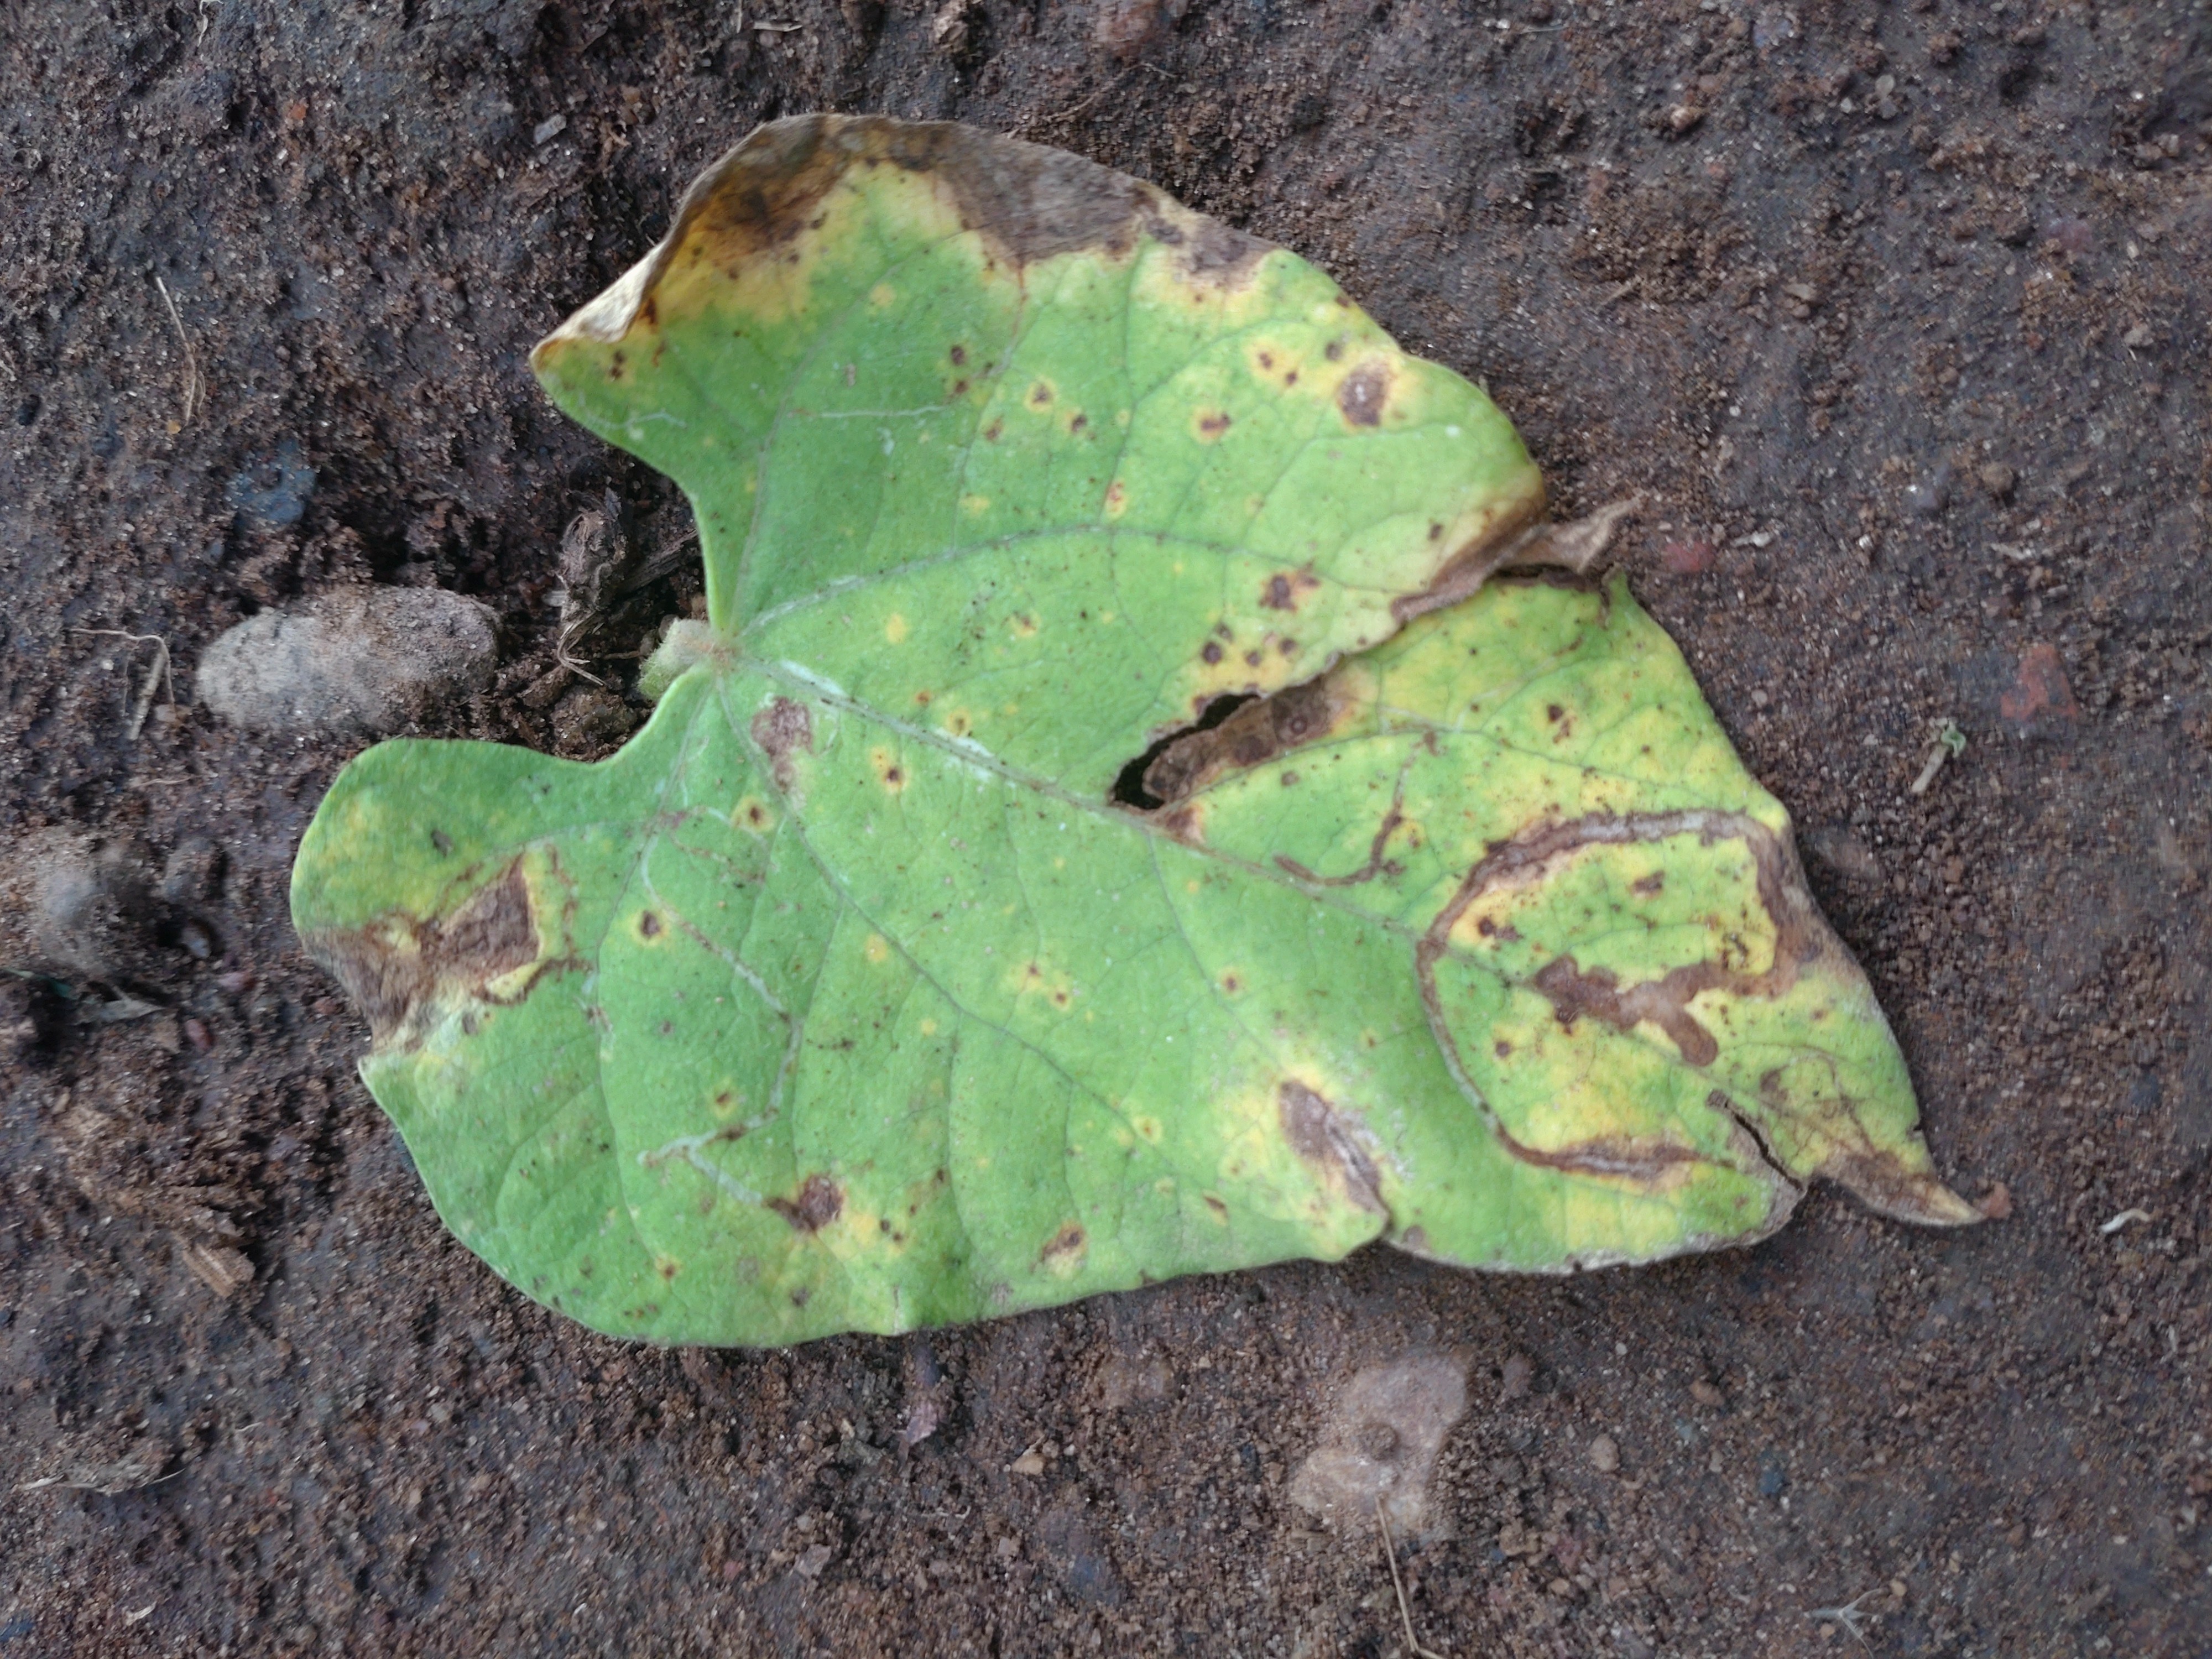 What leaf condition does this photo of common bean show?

anthracnose
